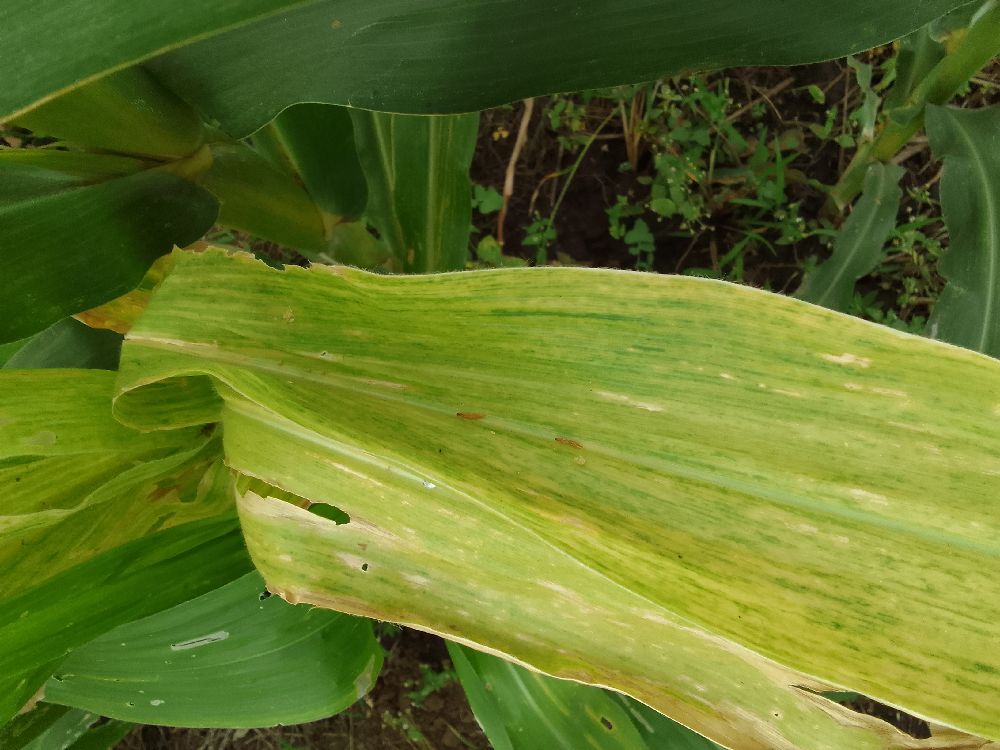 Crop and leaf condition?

maize, maize lethal necrosis
